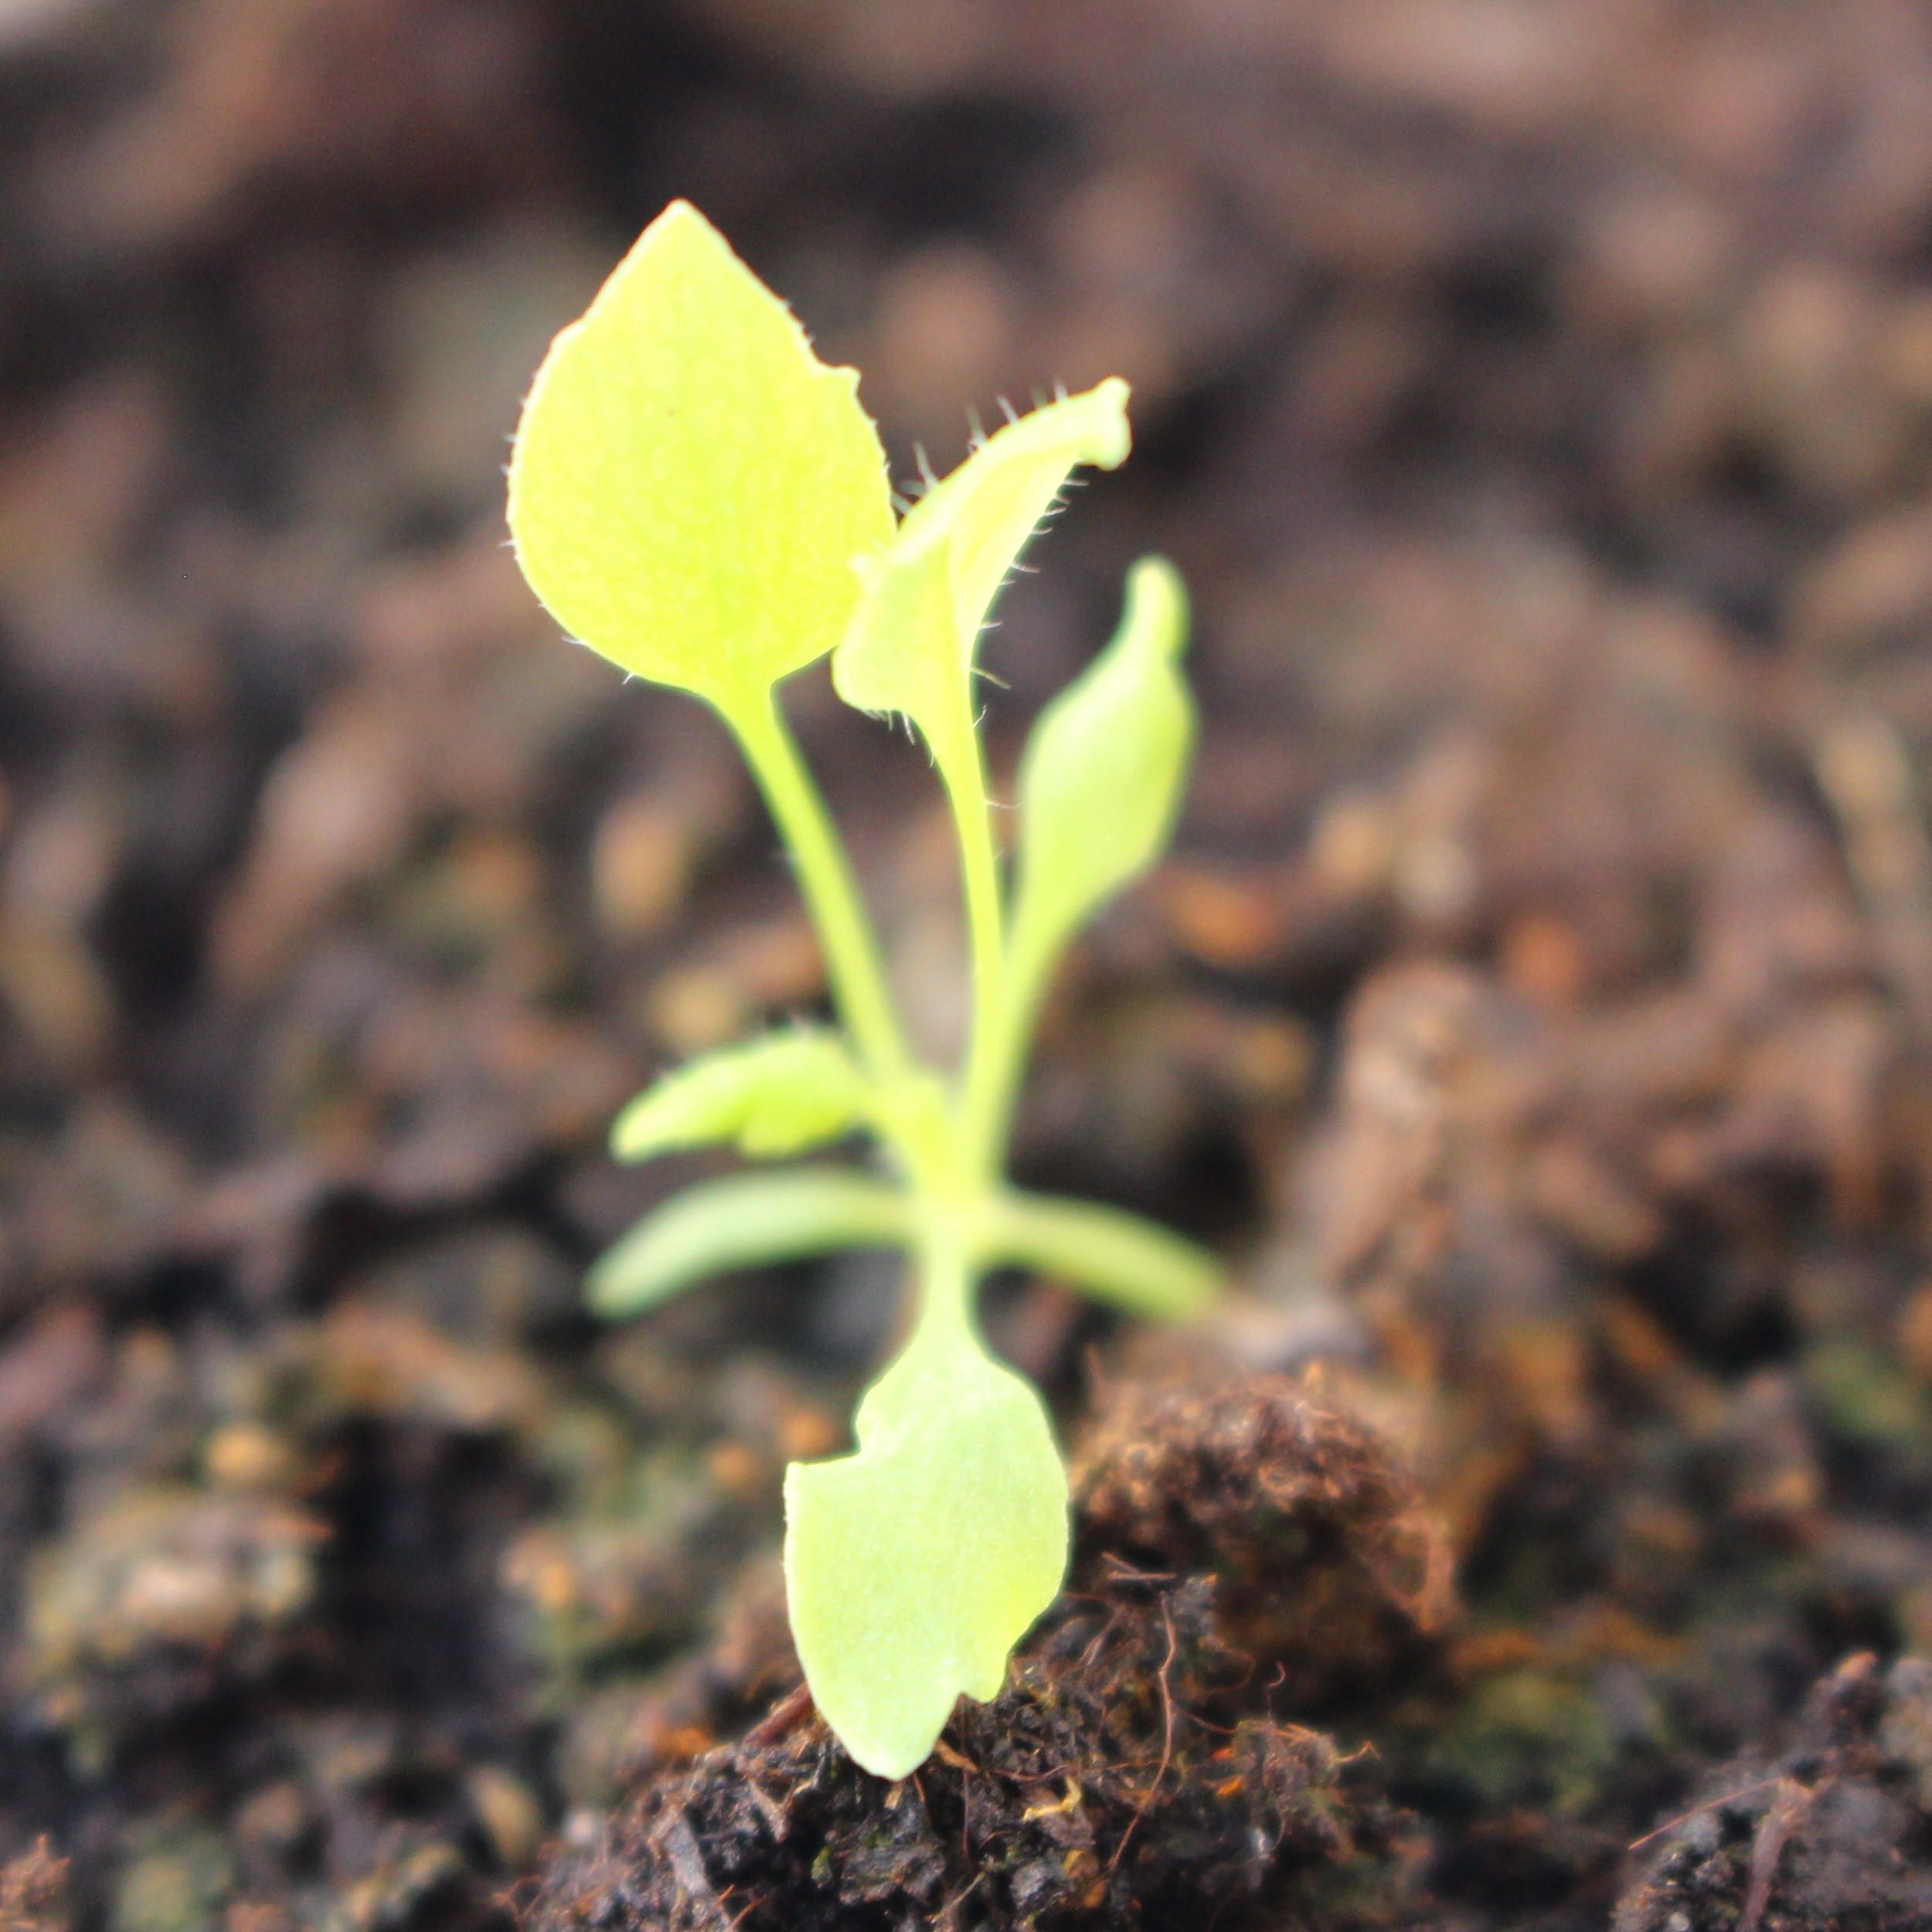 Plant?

Papaver rhoeas
